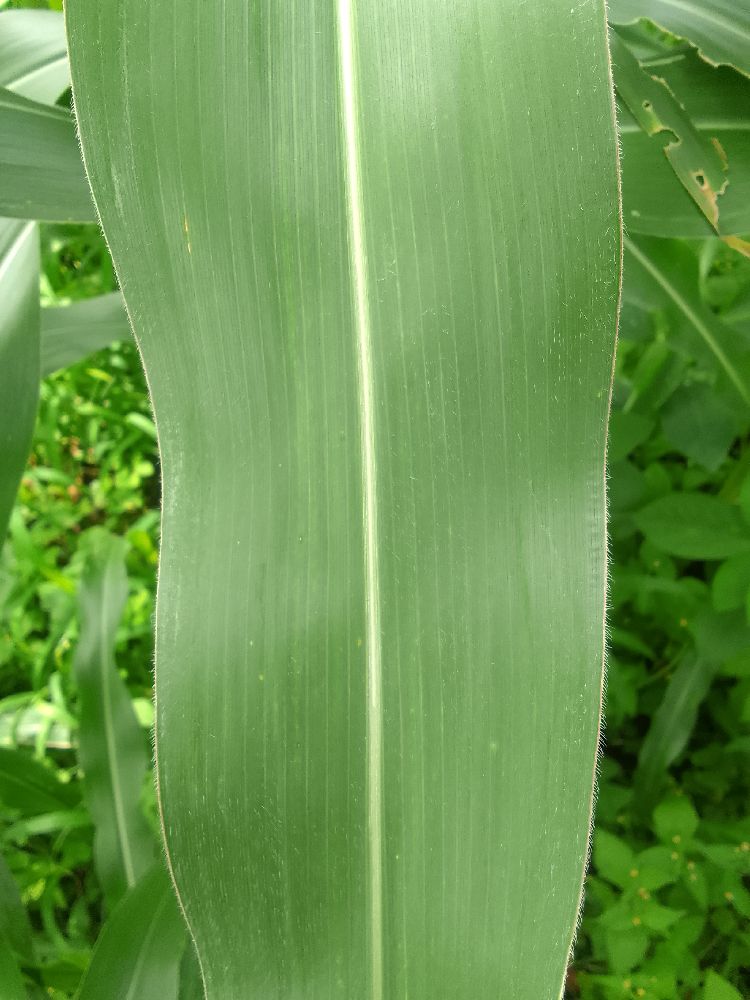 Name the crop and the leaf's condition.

maize, healthy
